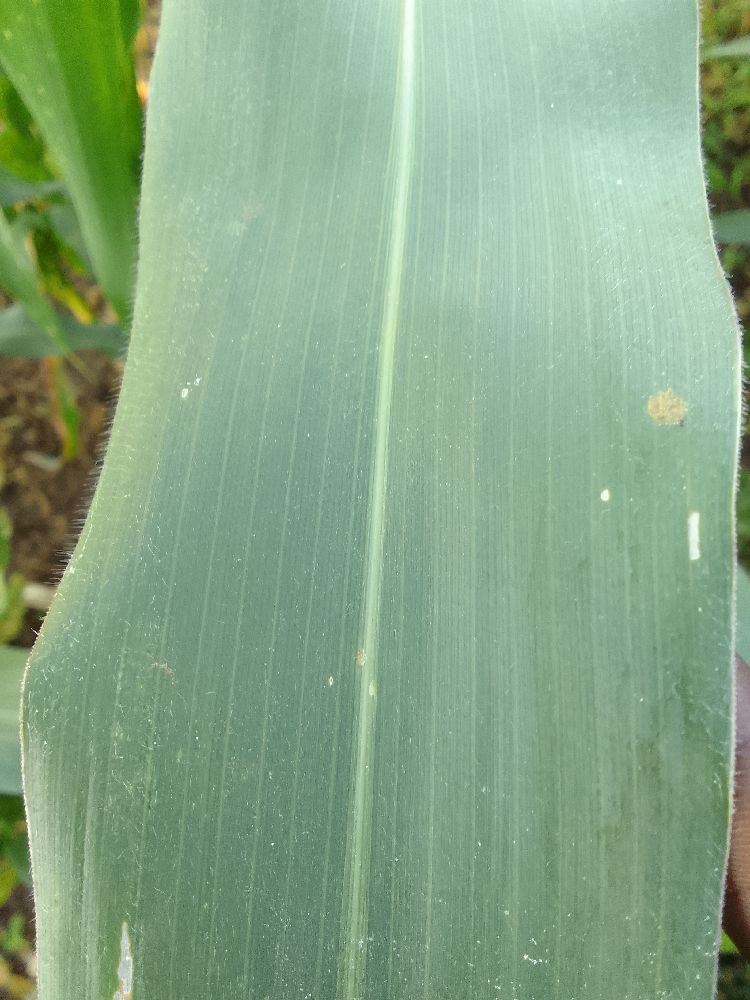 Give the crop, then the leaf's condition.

maize, healthy
